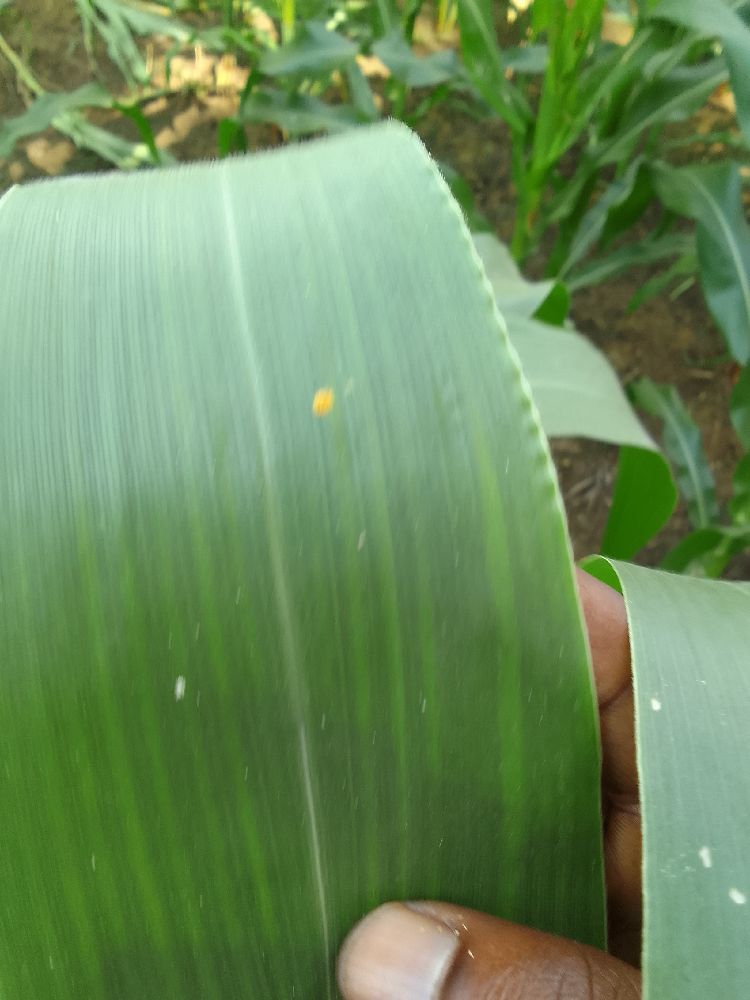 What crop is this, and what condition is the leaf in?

maize, healthy
